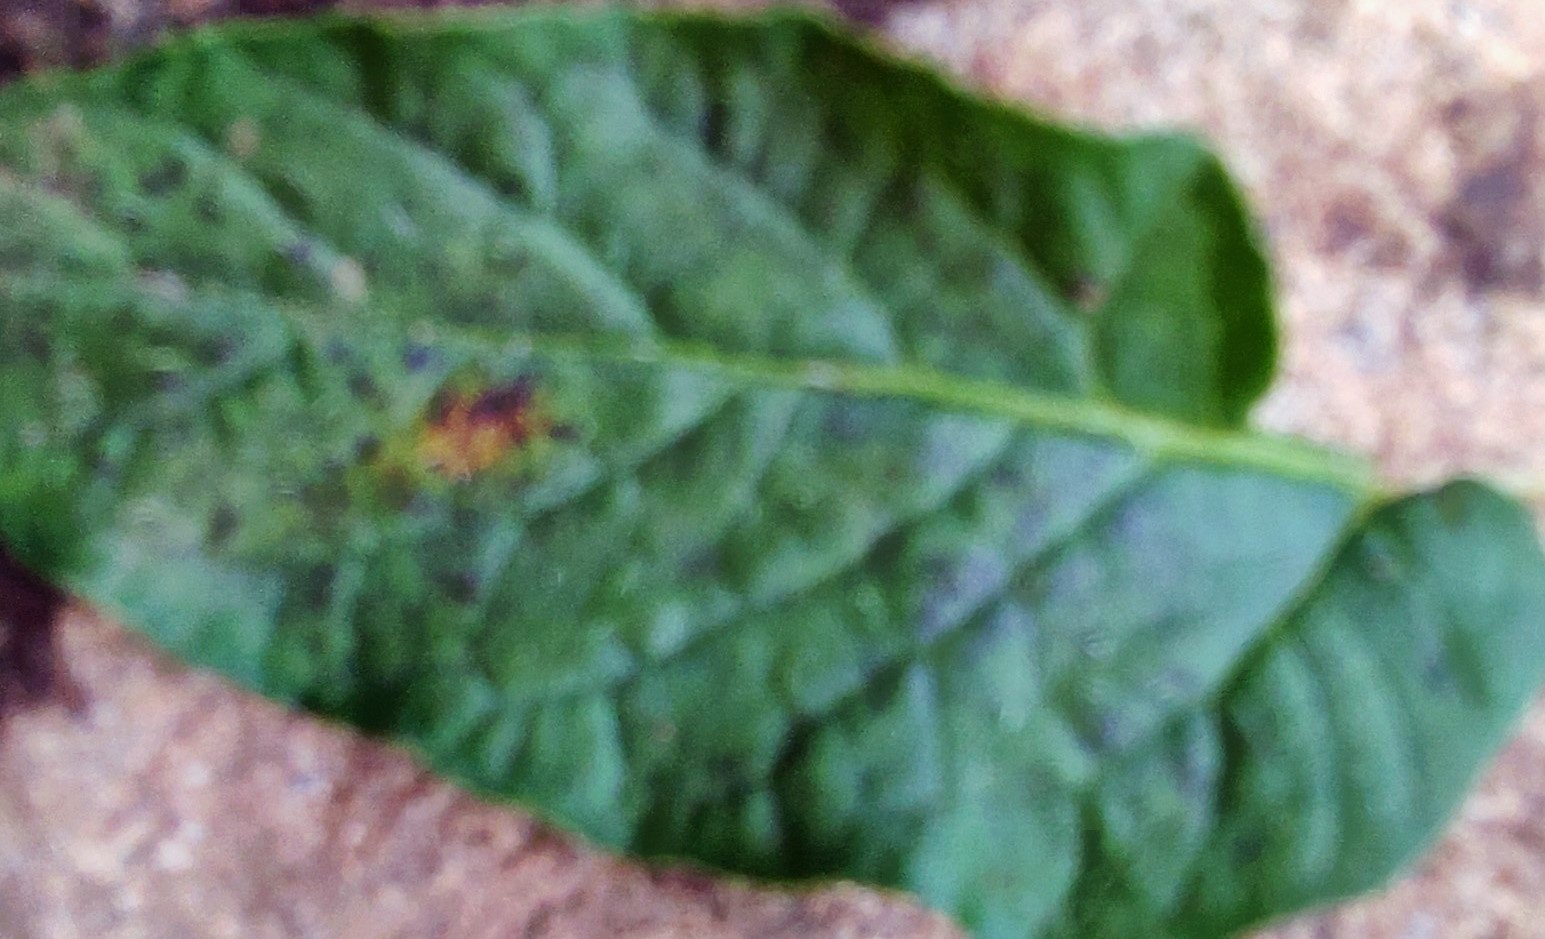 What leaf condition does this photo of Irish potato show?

late blight
